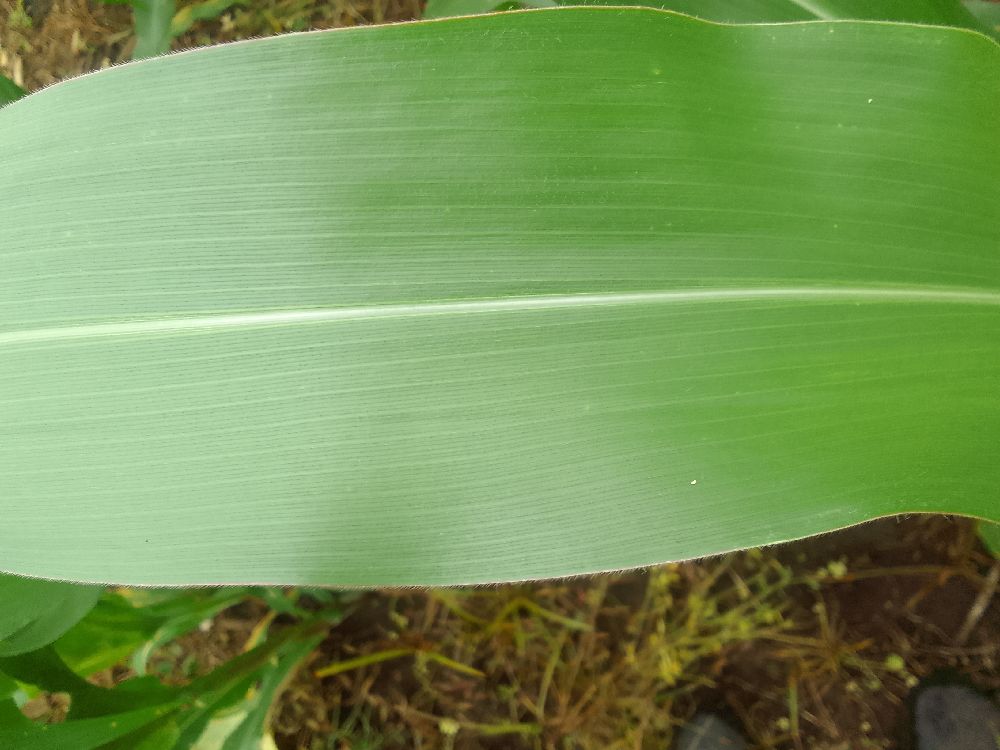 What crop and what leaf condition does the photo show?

maize, healthy
